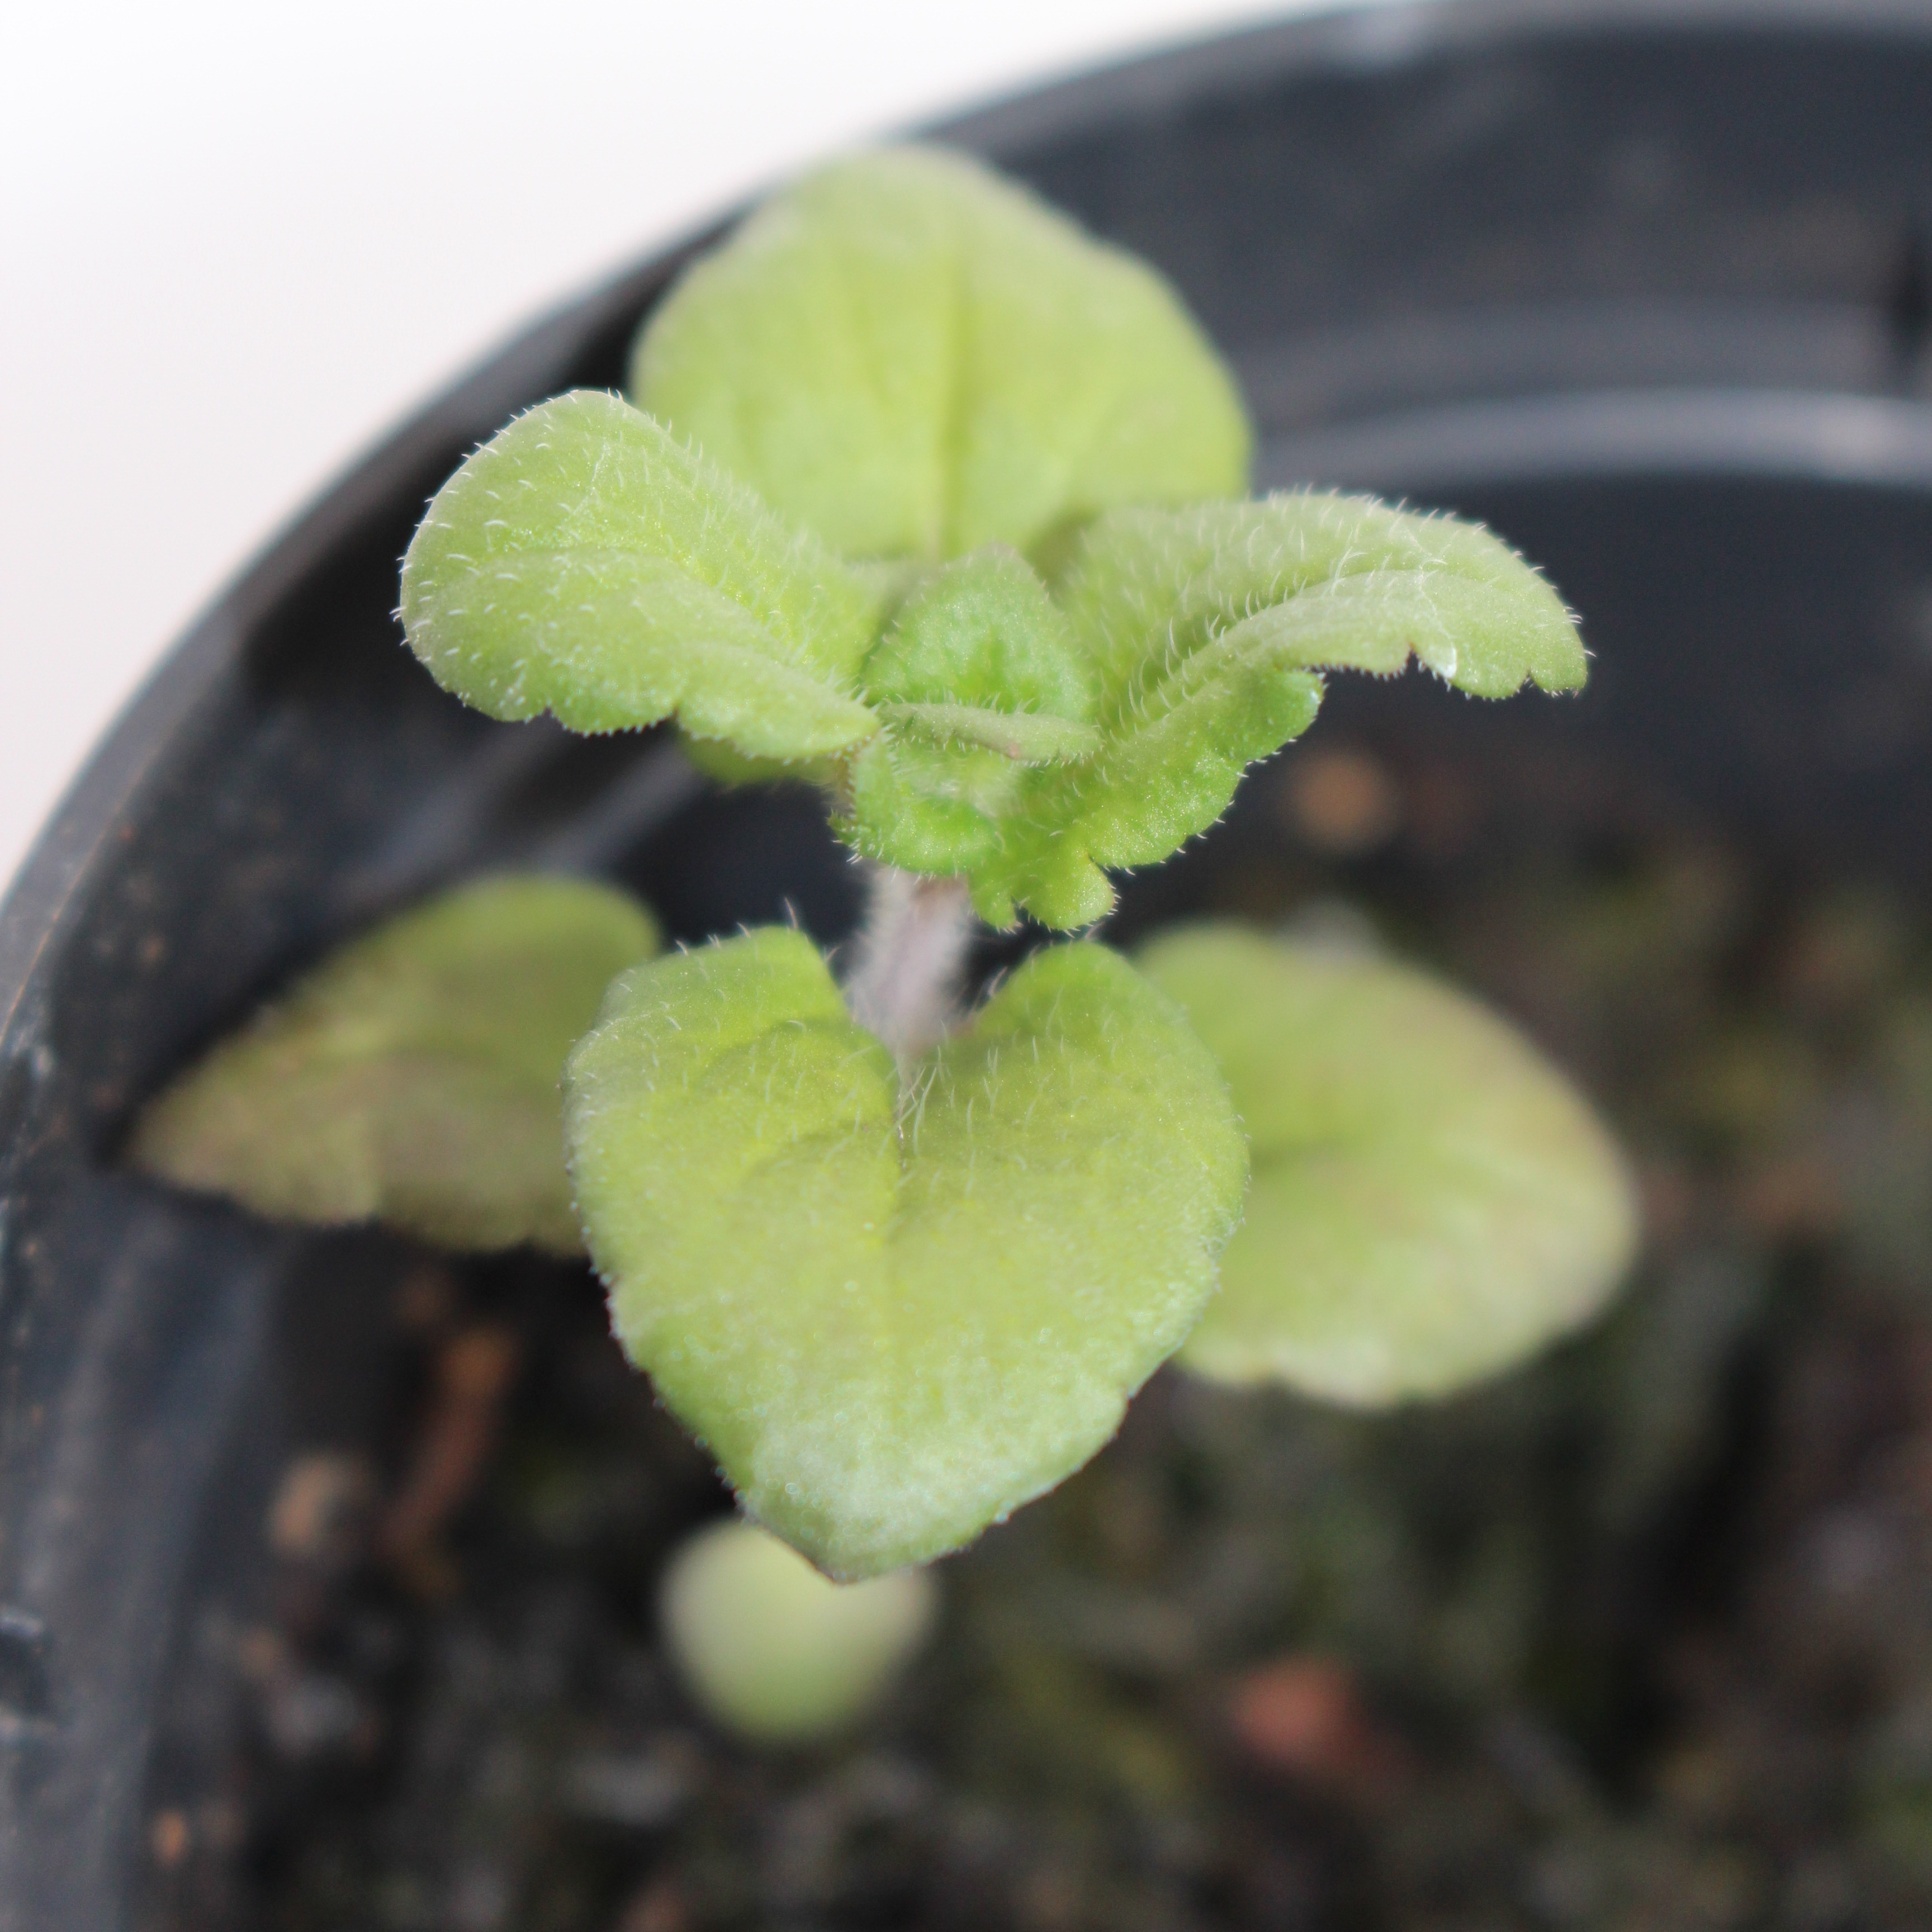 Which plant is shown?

Veronica persica
